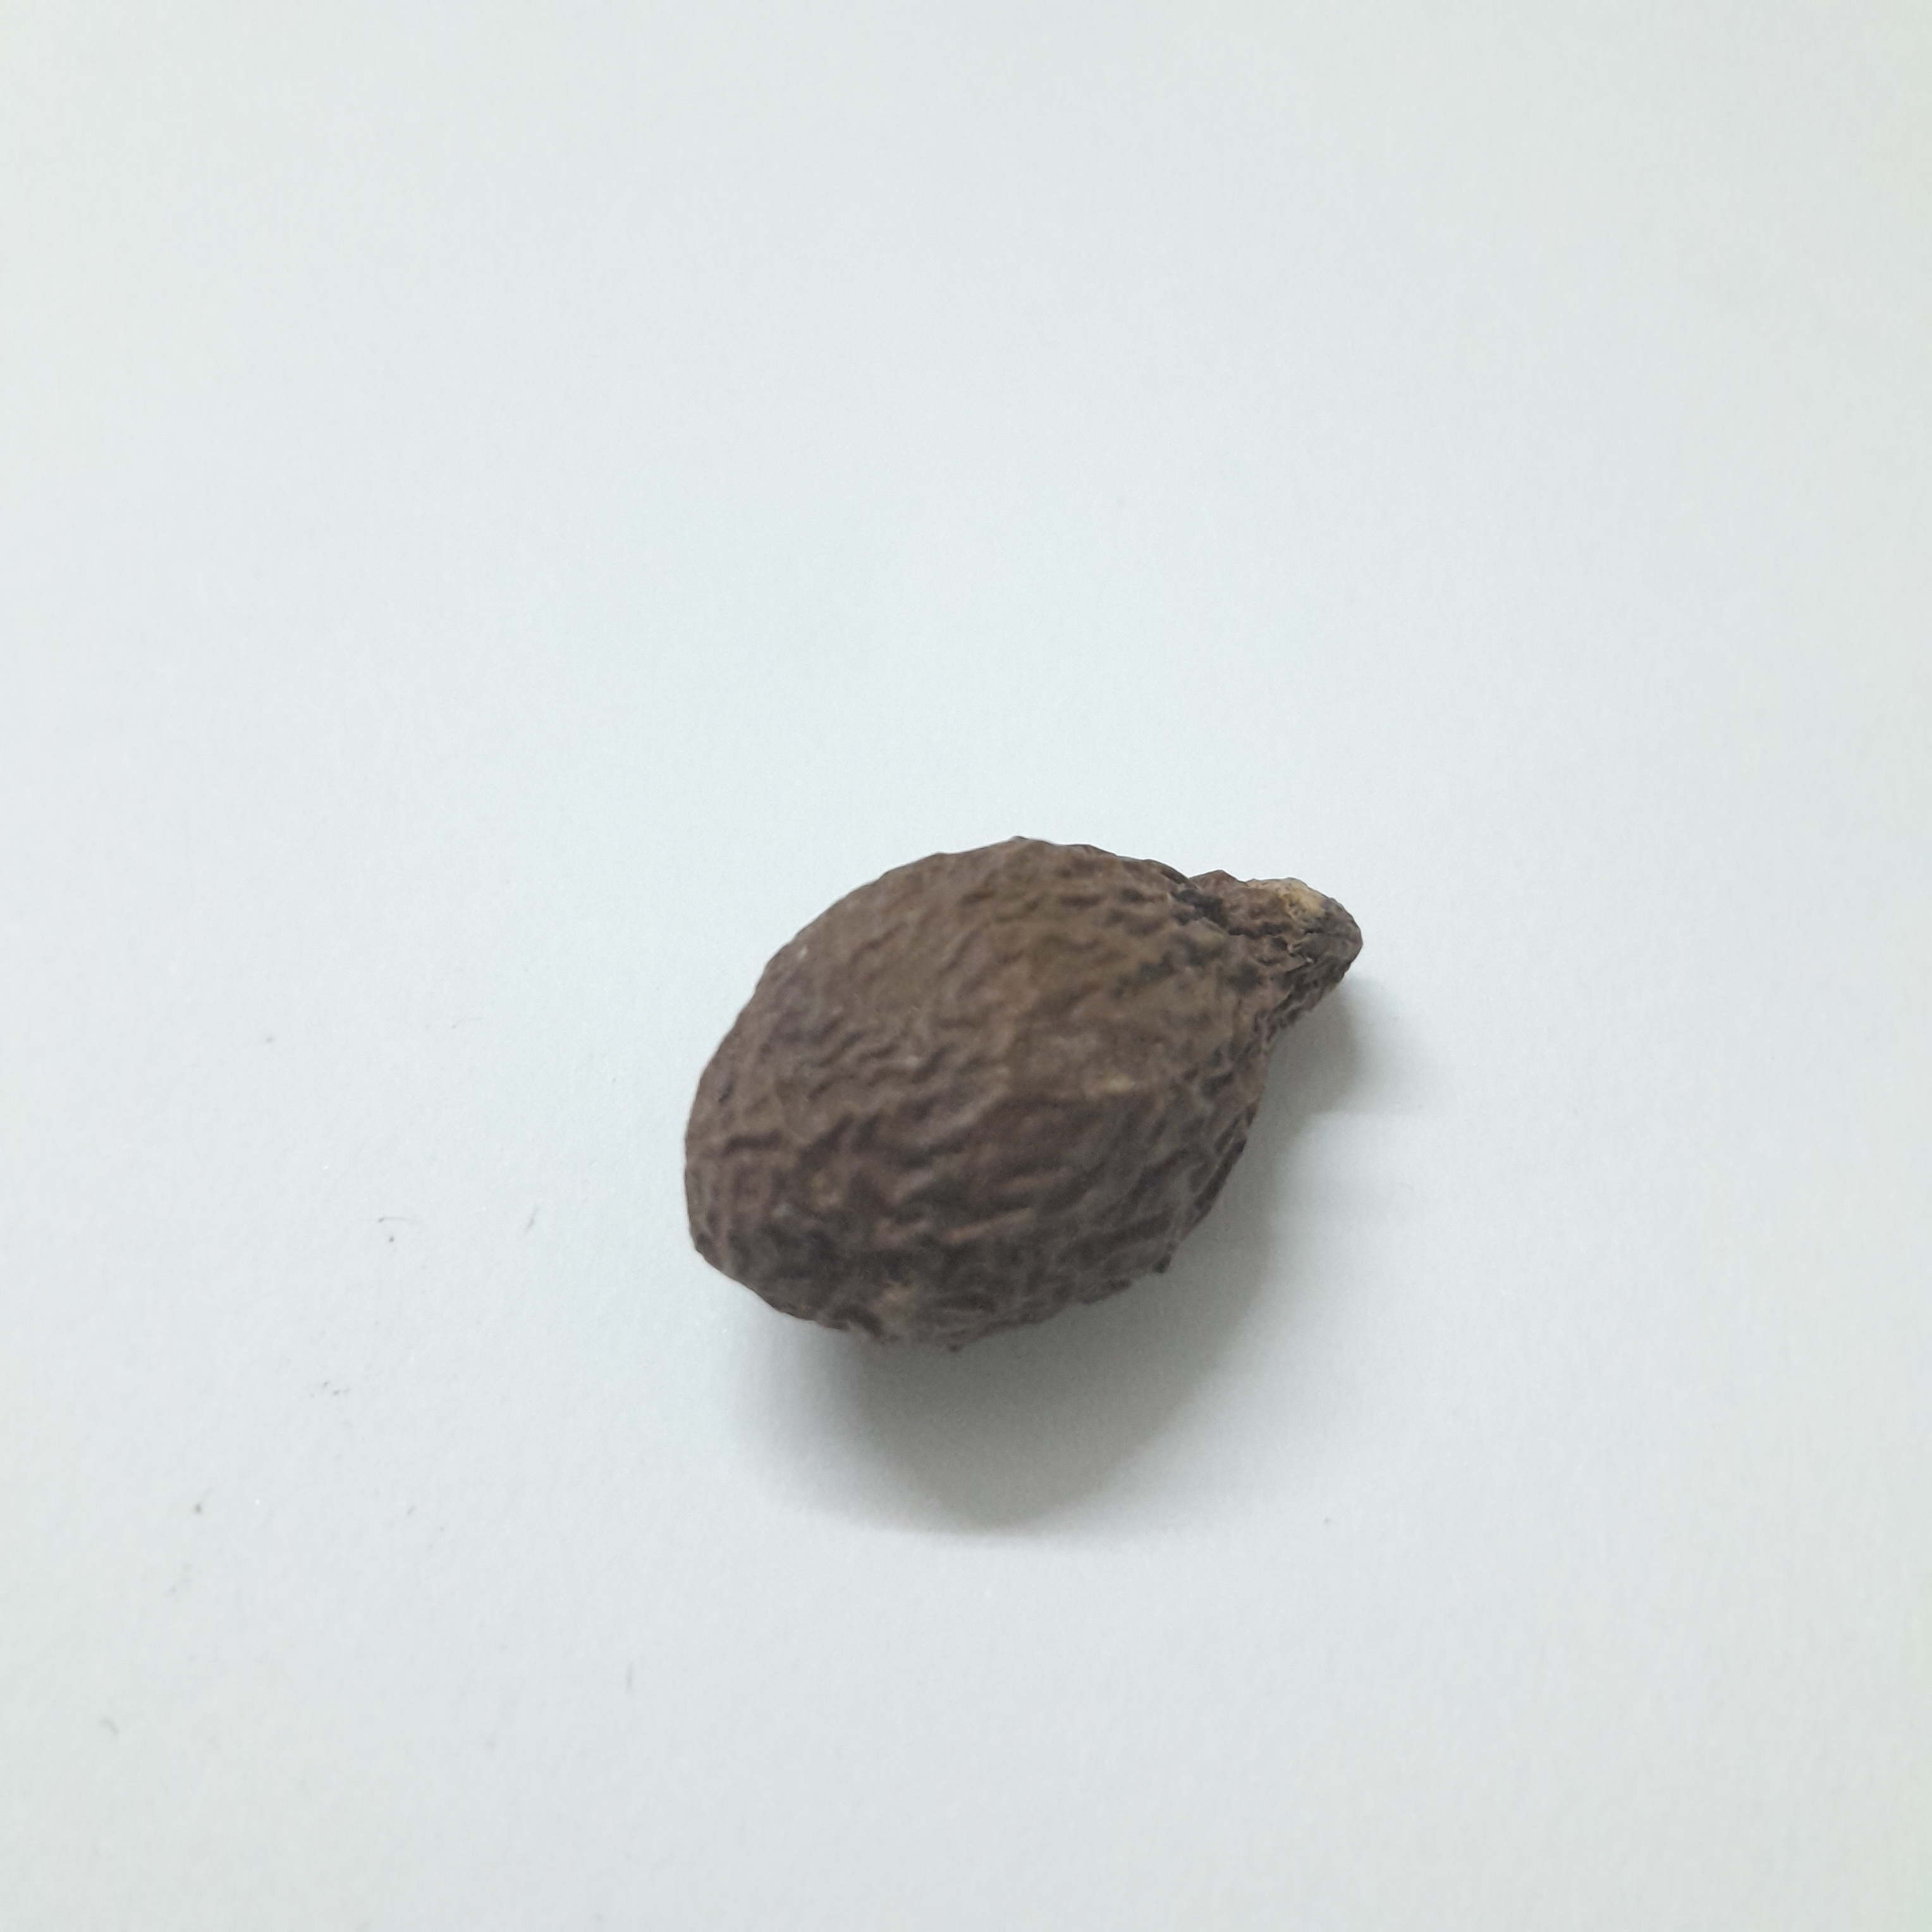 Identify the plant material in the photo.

niranjanphal
